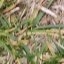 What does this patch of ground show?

grass
